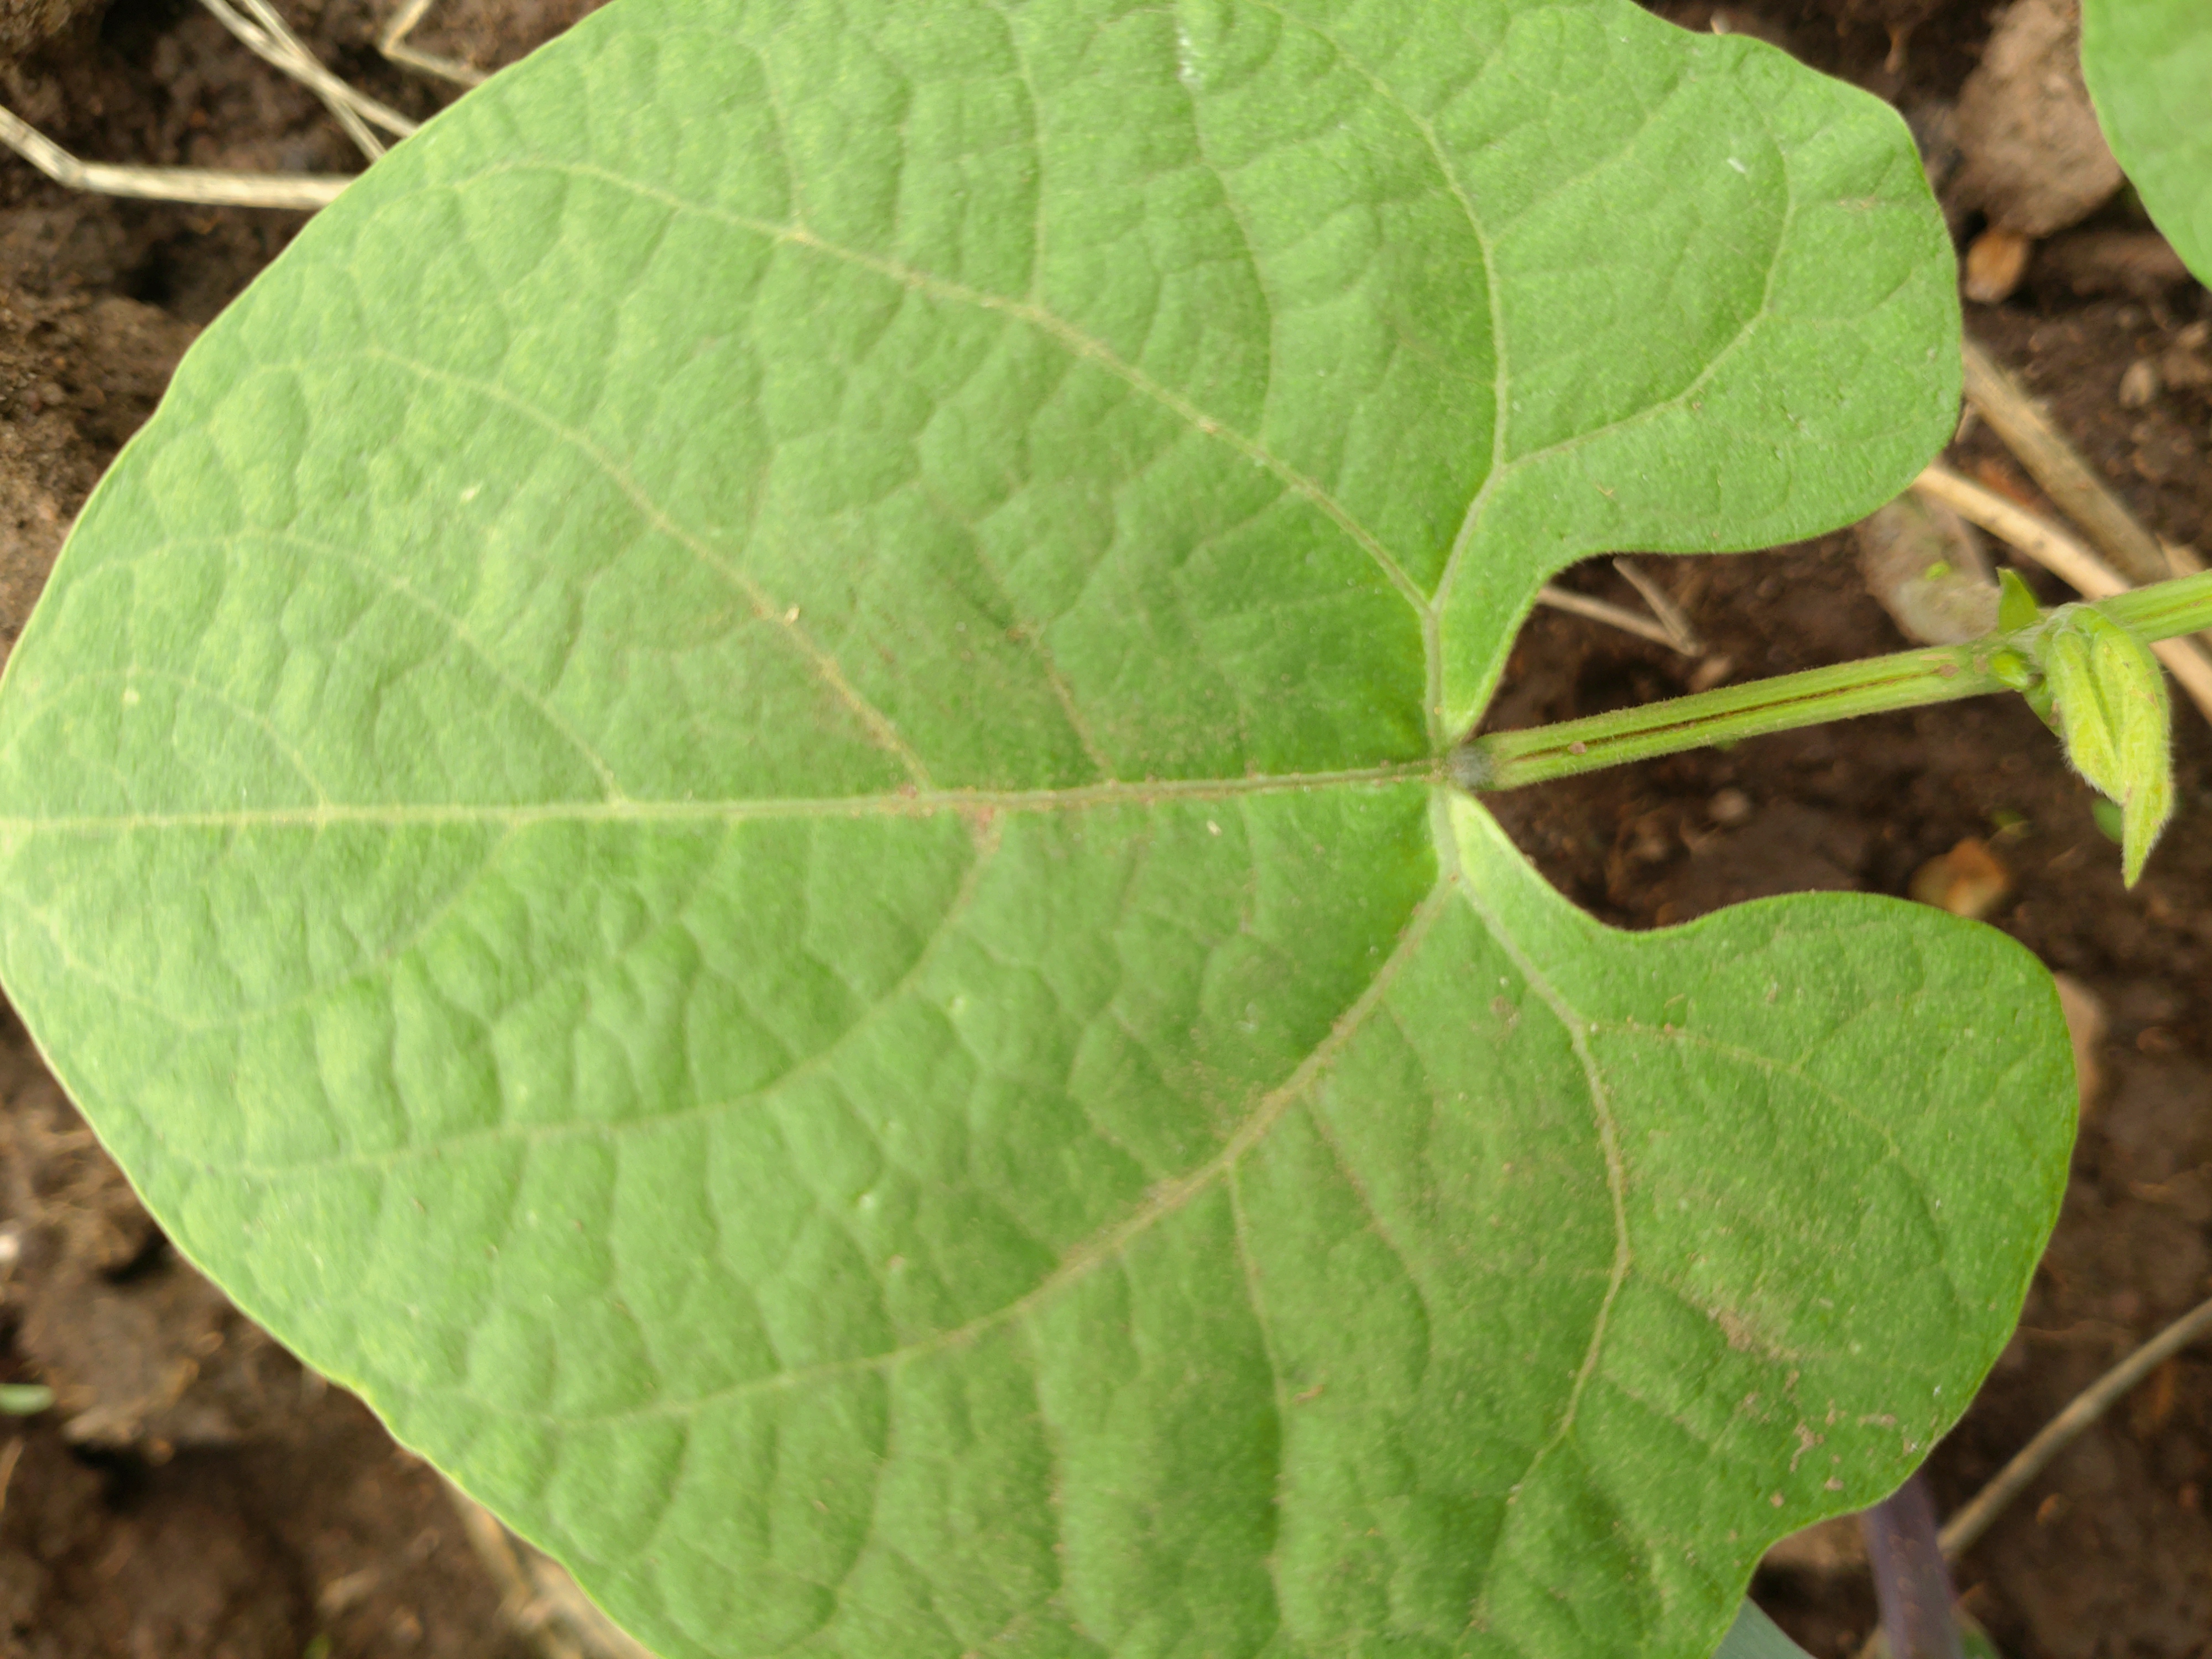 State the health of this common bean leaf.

healthy
